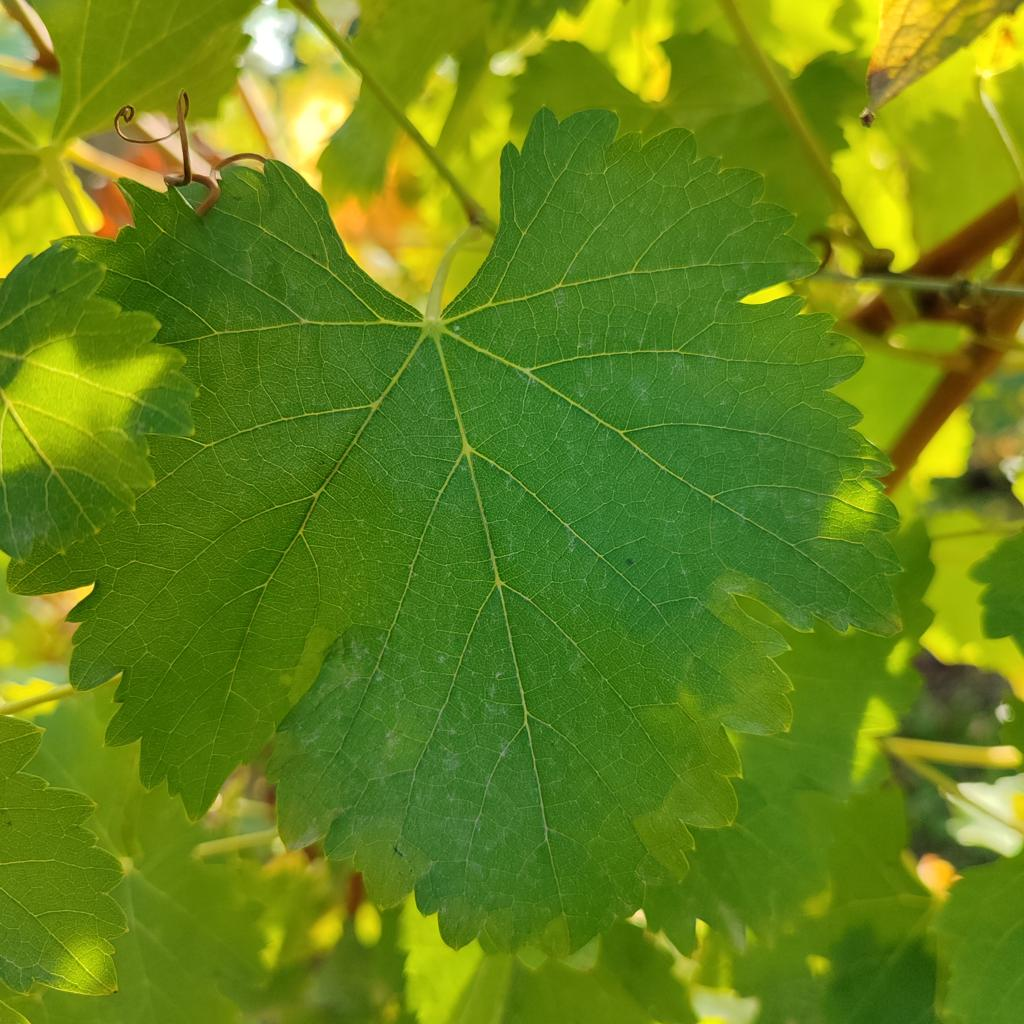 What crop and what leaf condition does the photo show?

grapevine, powdery mildew
